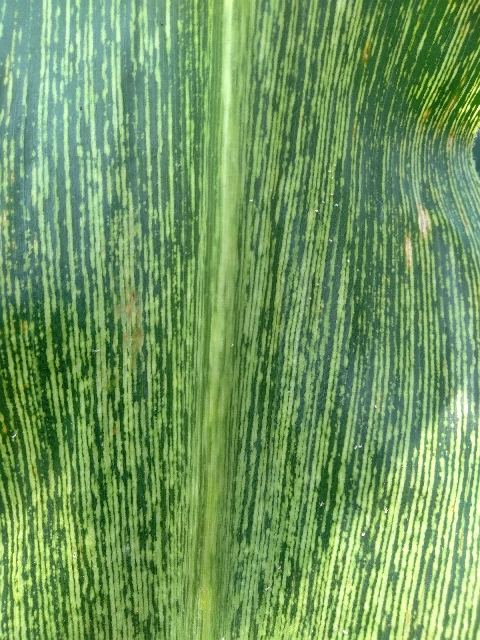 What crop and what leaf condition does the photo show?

maize, maize streak virus
